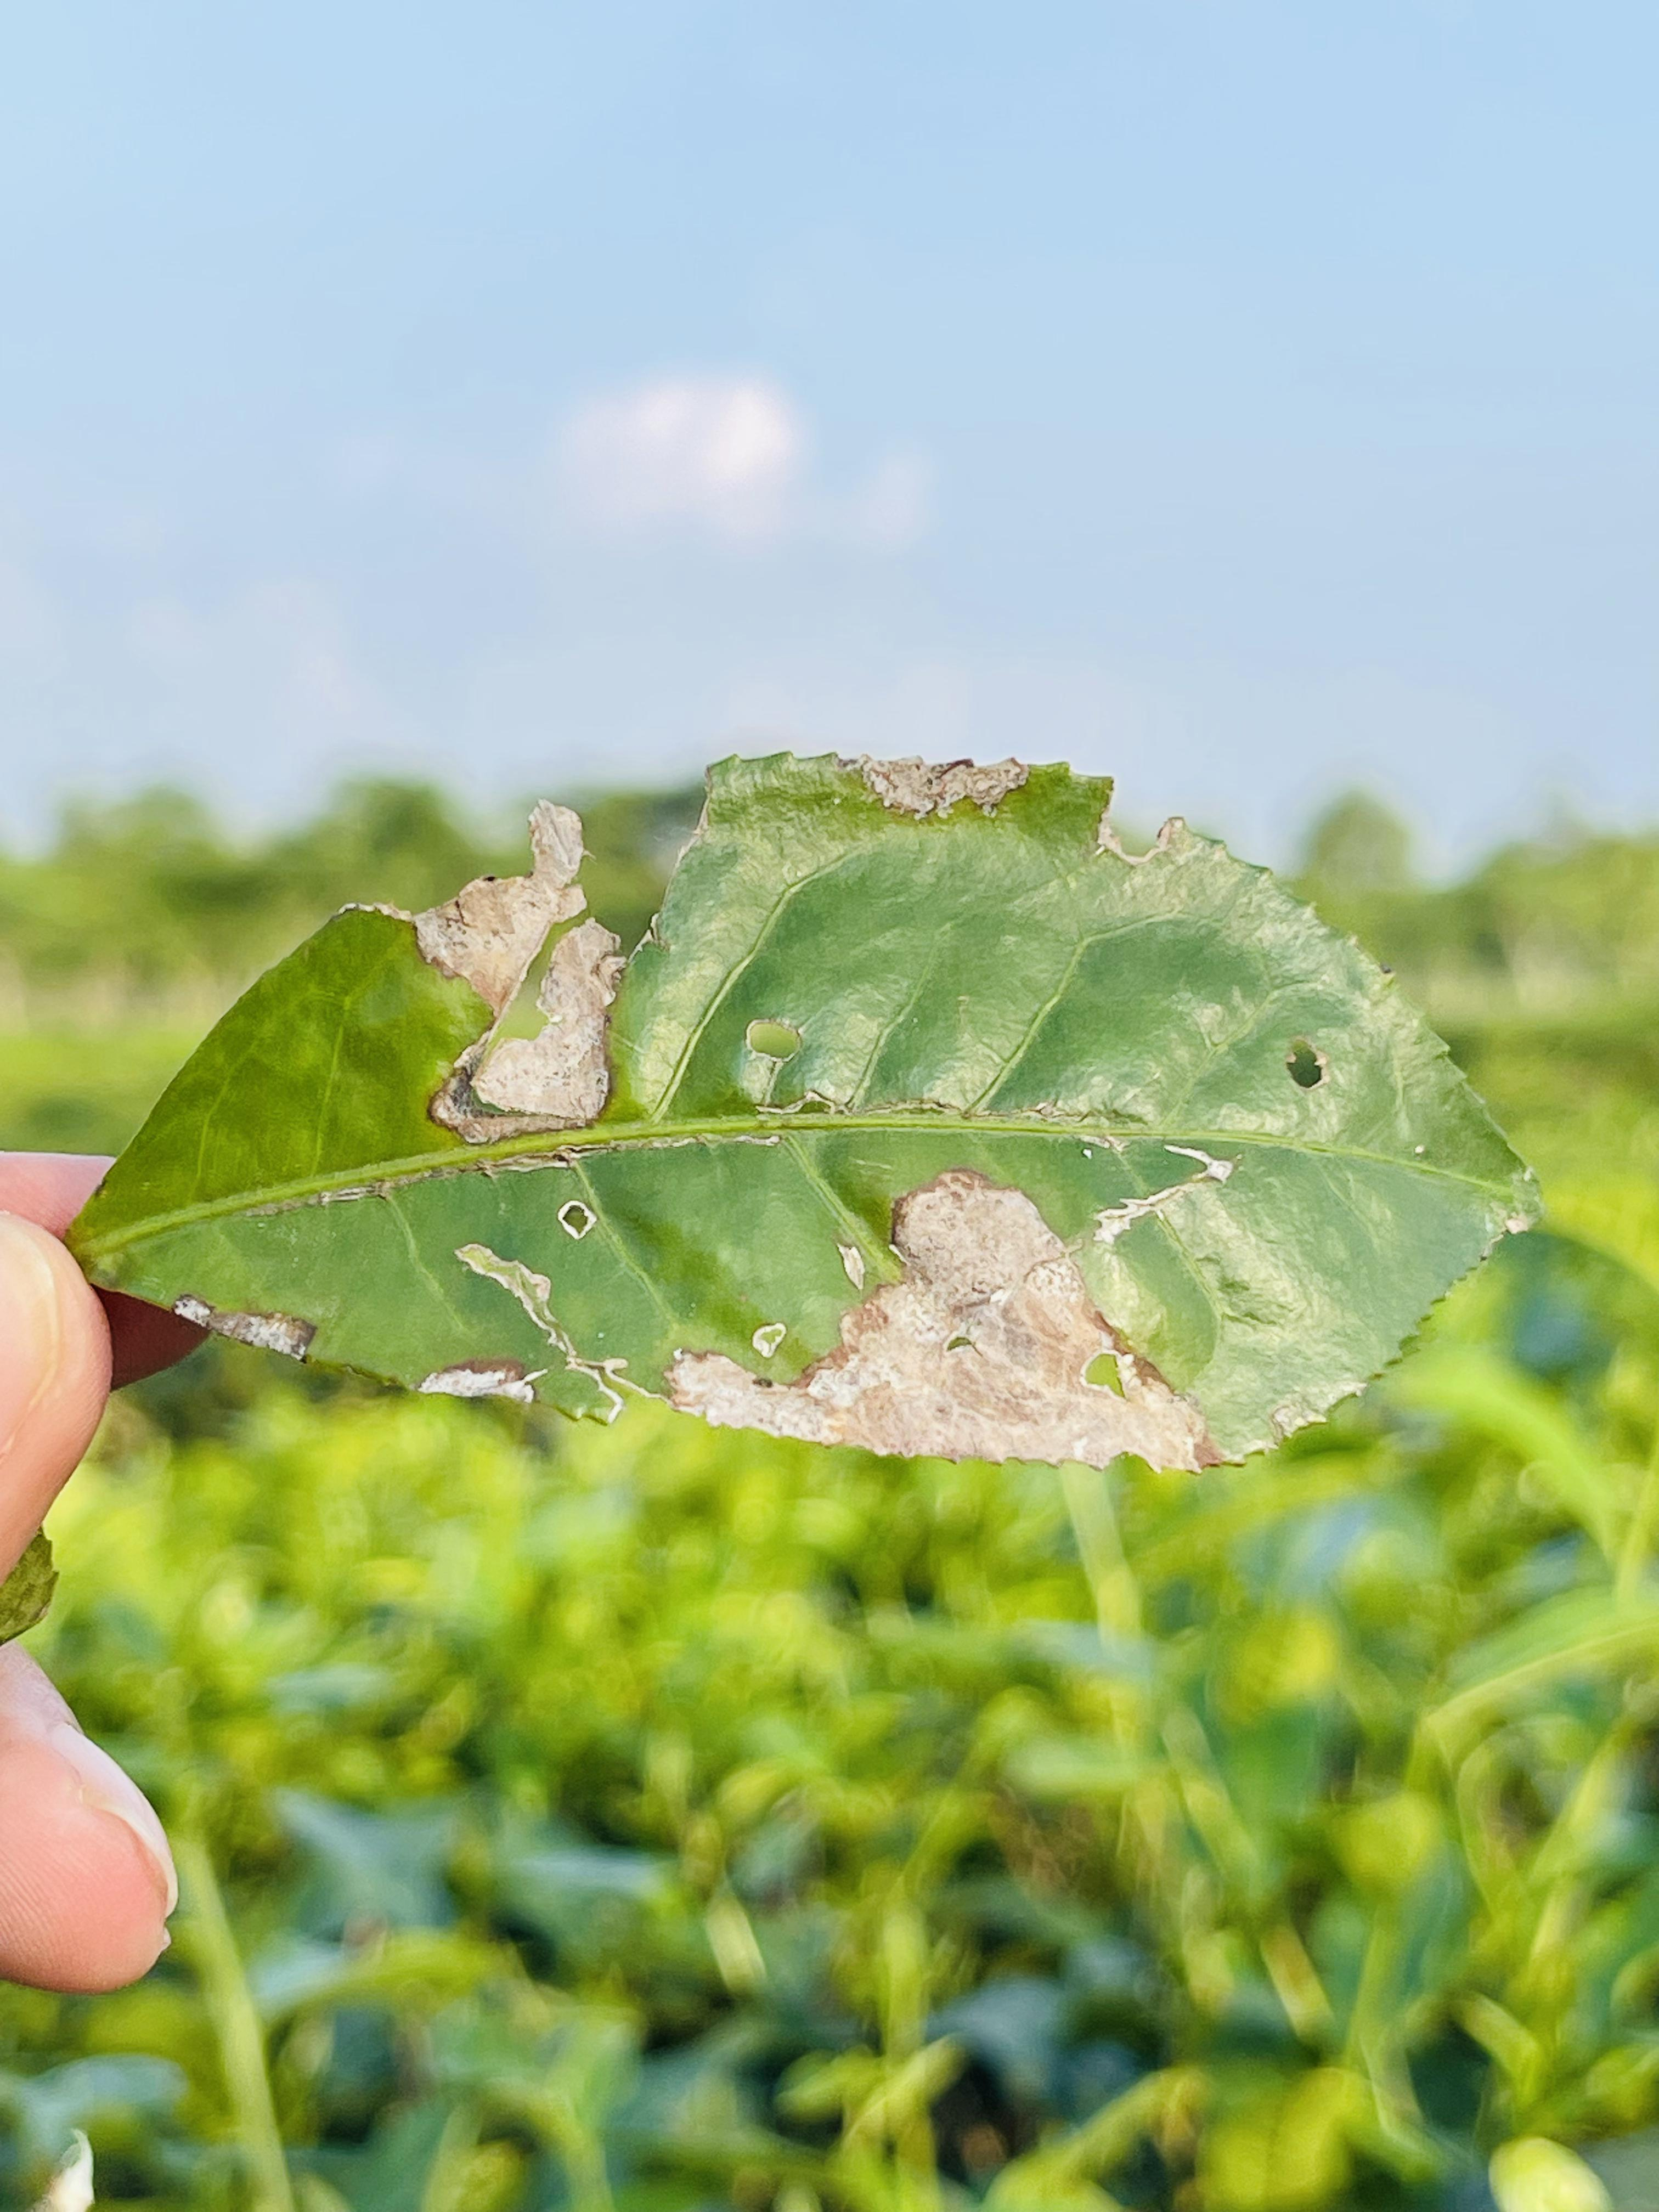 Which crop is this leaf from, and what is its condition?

tea, blight
